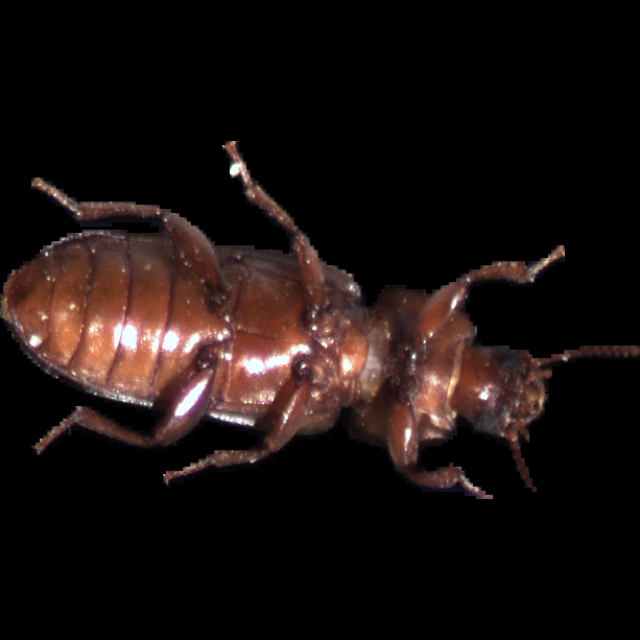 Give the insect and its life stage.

mealworm beetle
